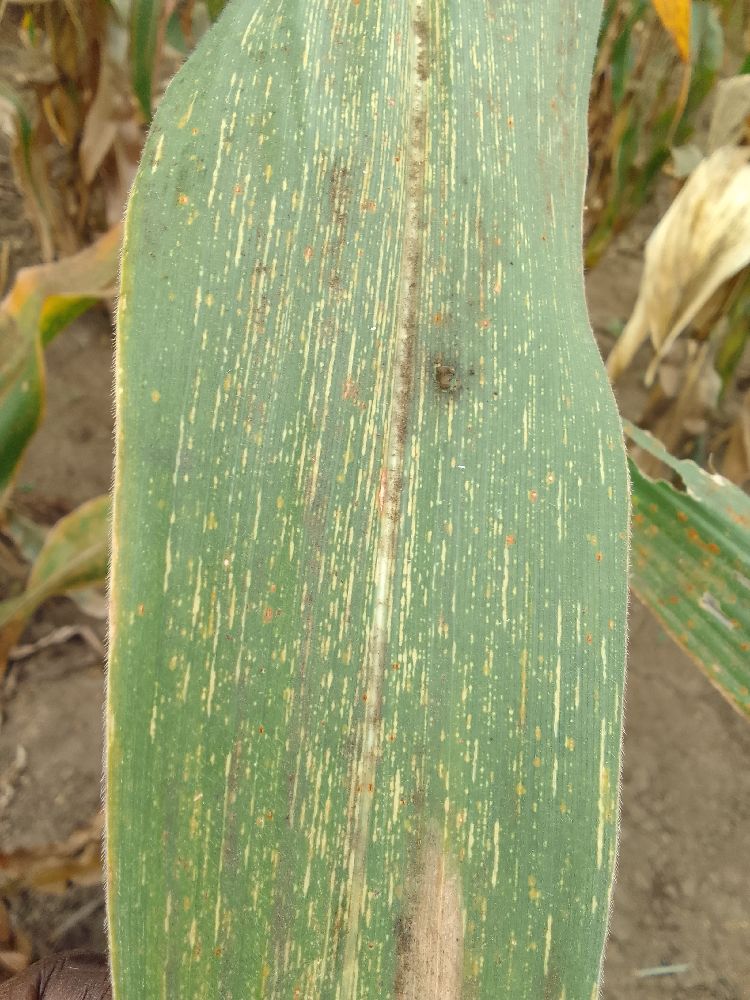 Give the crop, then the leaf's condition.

maize, maize streak virus
